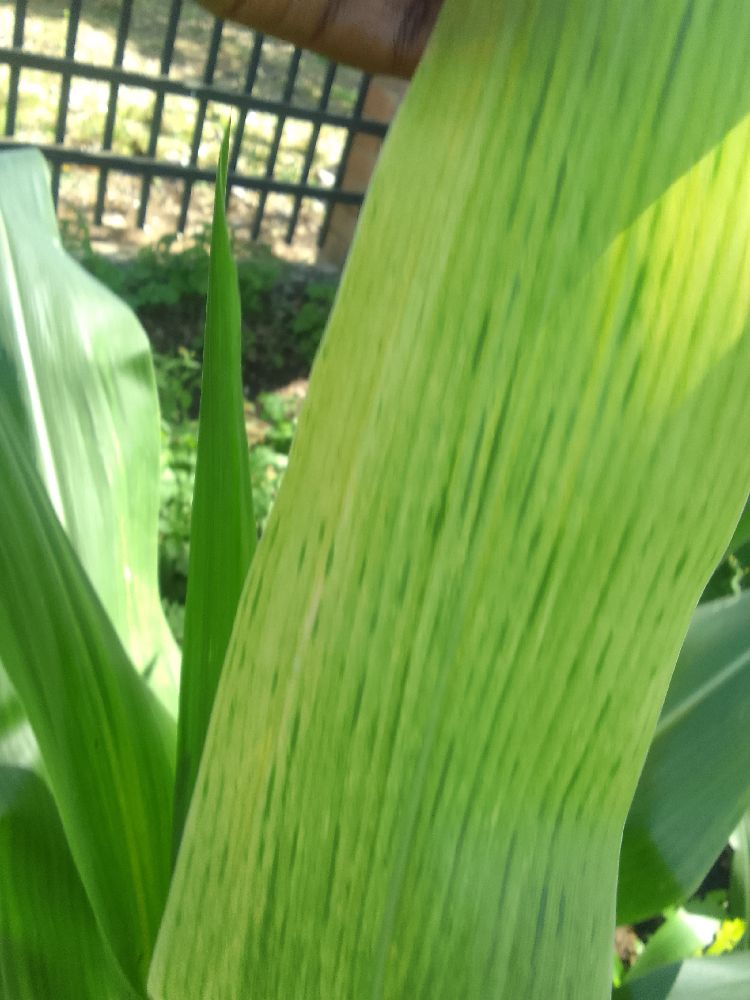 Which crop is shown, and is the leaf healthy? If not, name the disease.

maize, maize lethal necrosis
